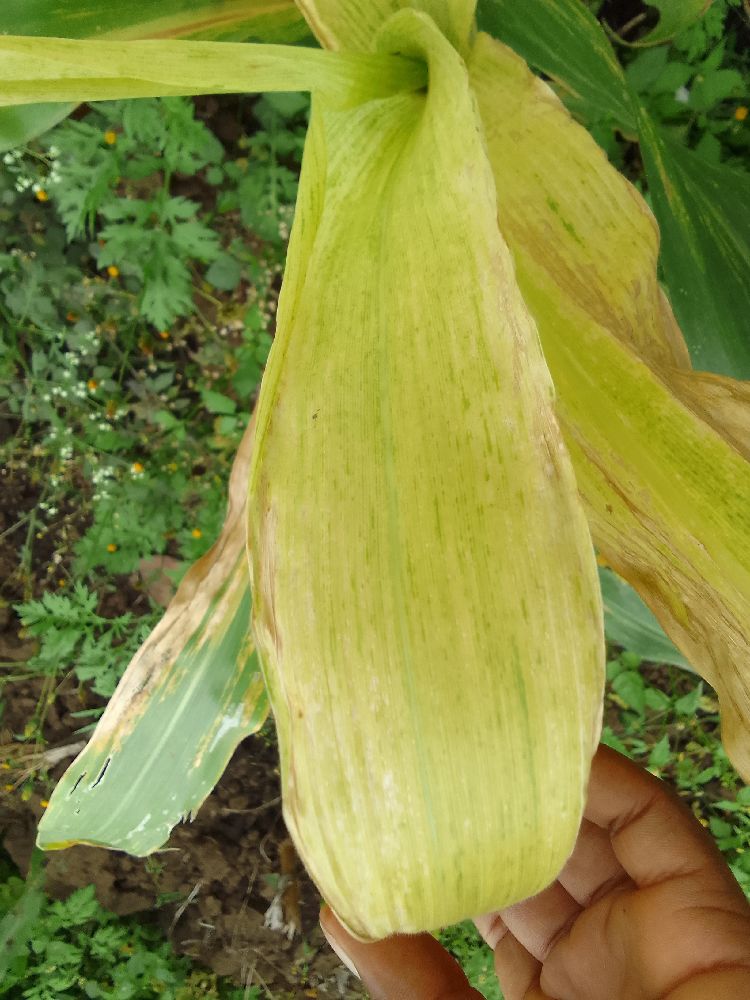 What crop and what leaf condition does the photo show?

maize, maize lethal necrosis
